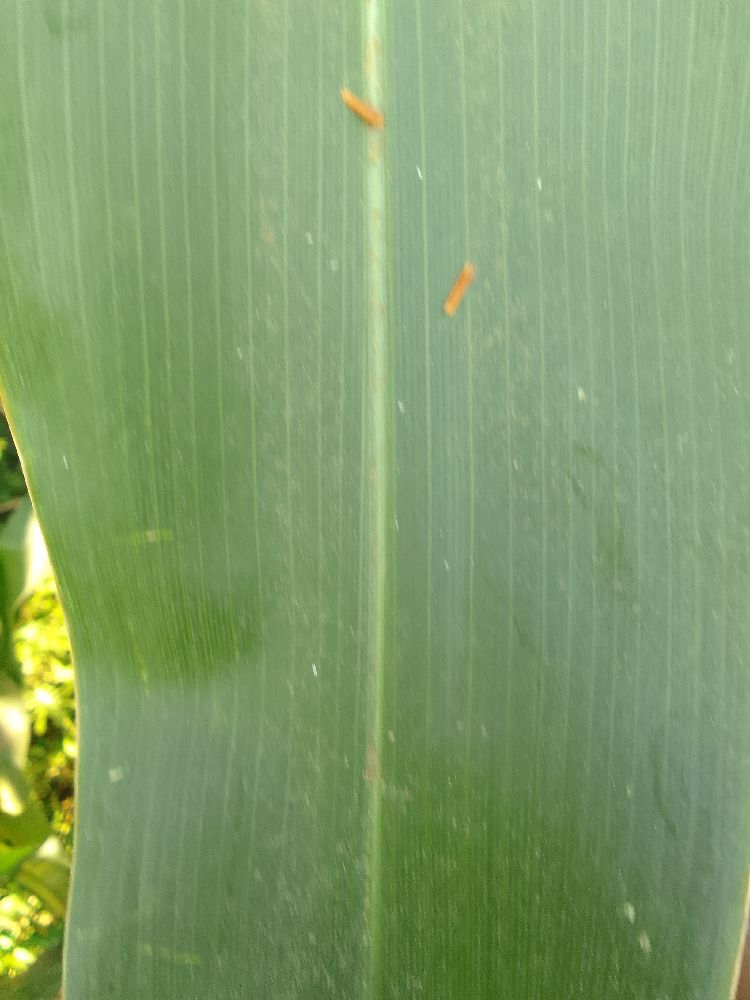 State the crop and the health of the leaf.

maize, healthy
